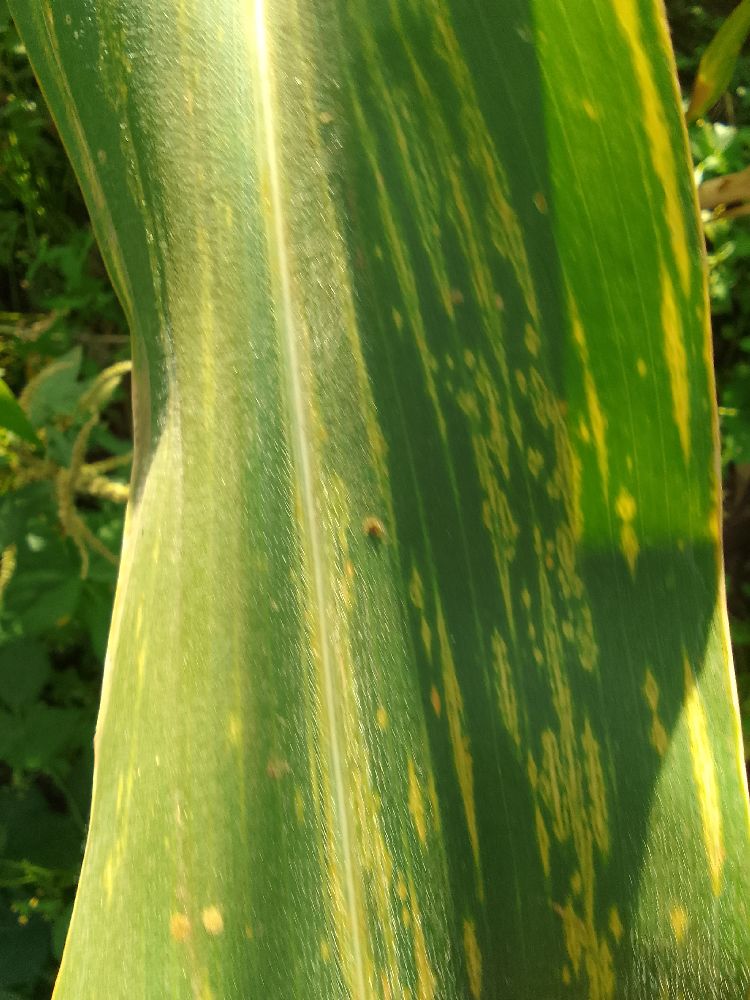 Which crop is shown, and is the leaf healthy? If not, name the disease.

maize, maize lethal necrosis
